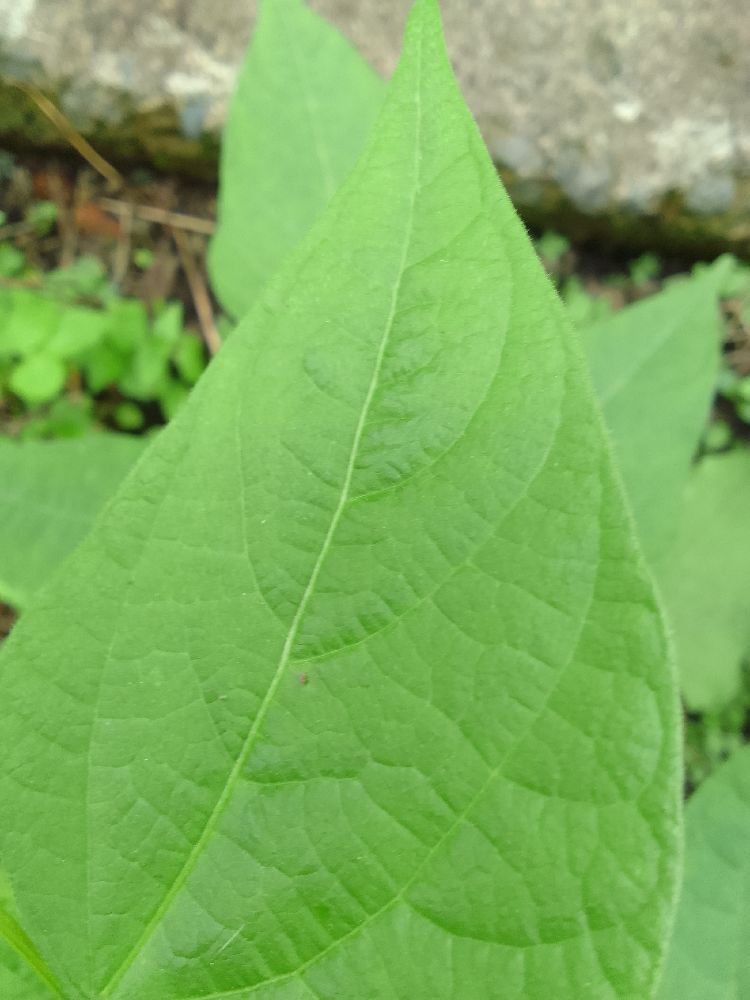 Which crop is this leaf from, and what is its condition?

common bean, healthy
